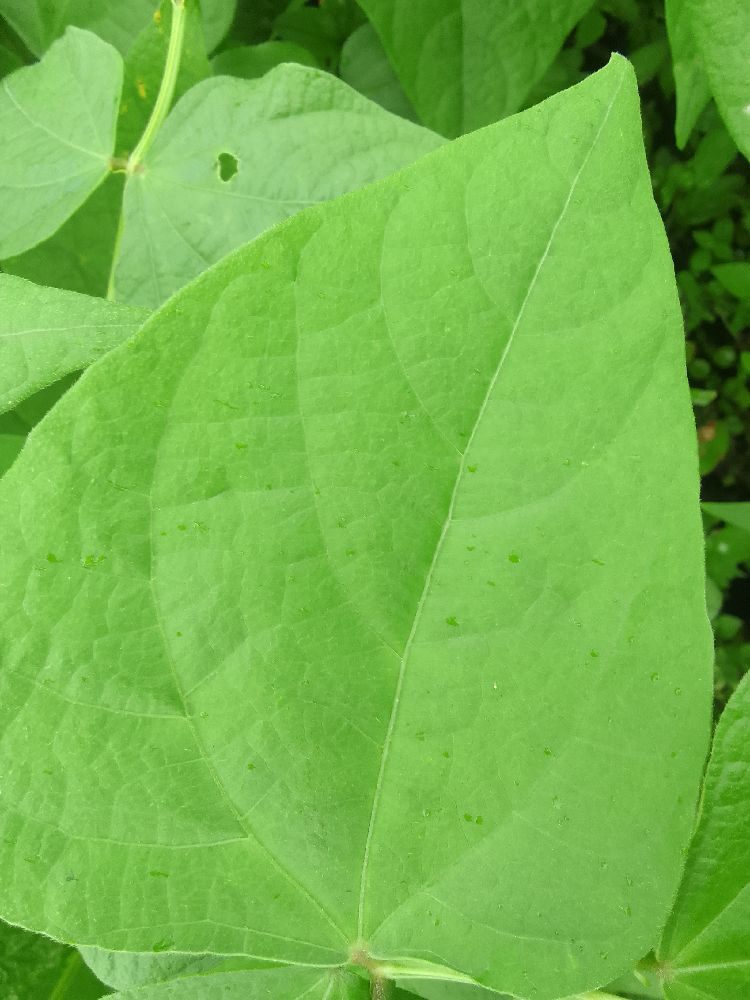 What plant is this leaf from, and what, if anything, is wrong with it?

common bean, healthy
